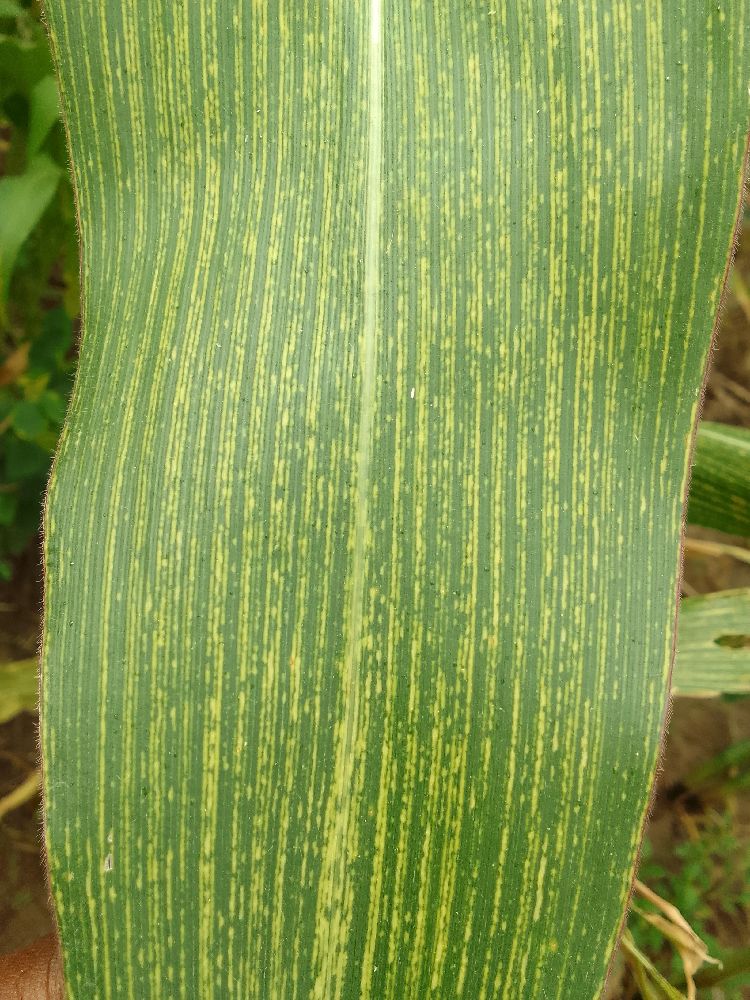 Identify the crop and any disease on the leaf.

maize, maize streak virus
